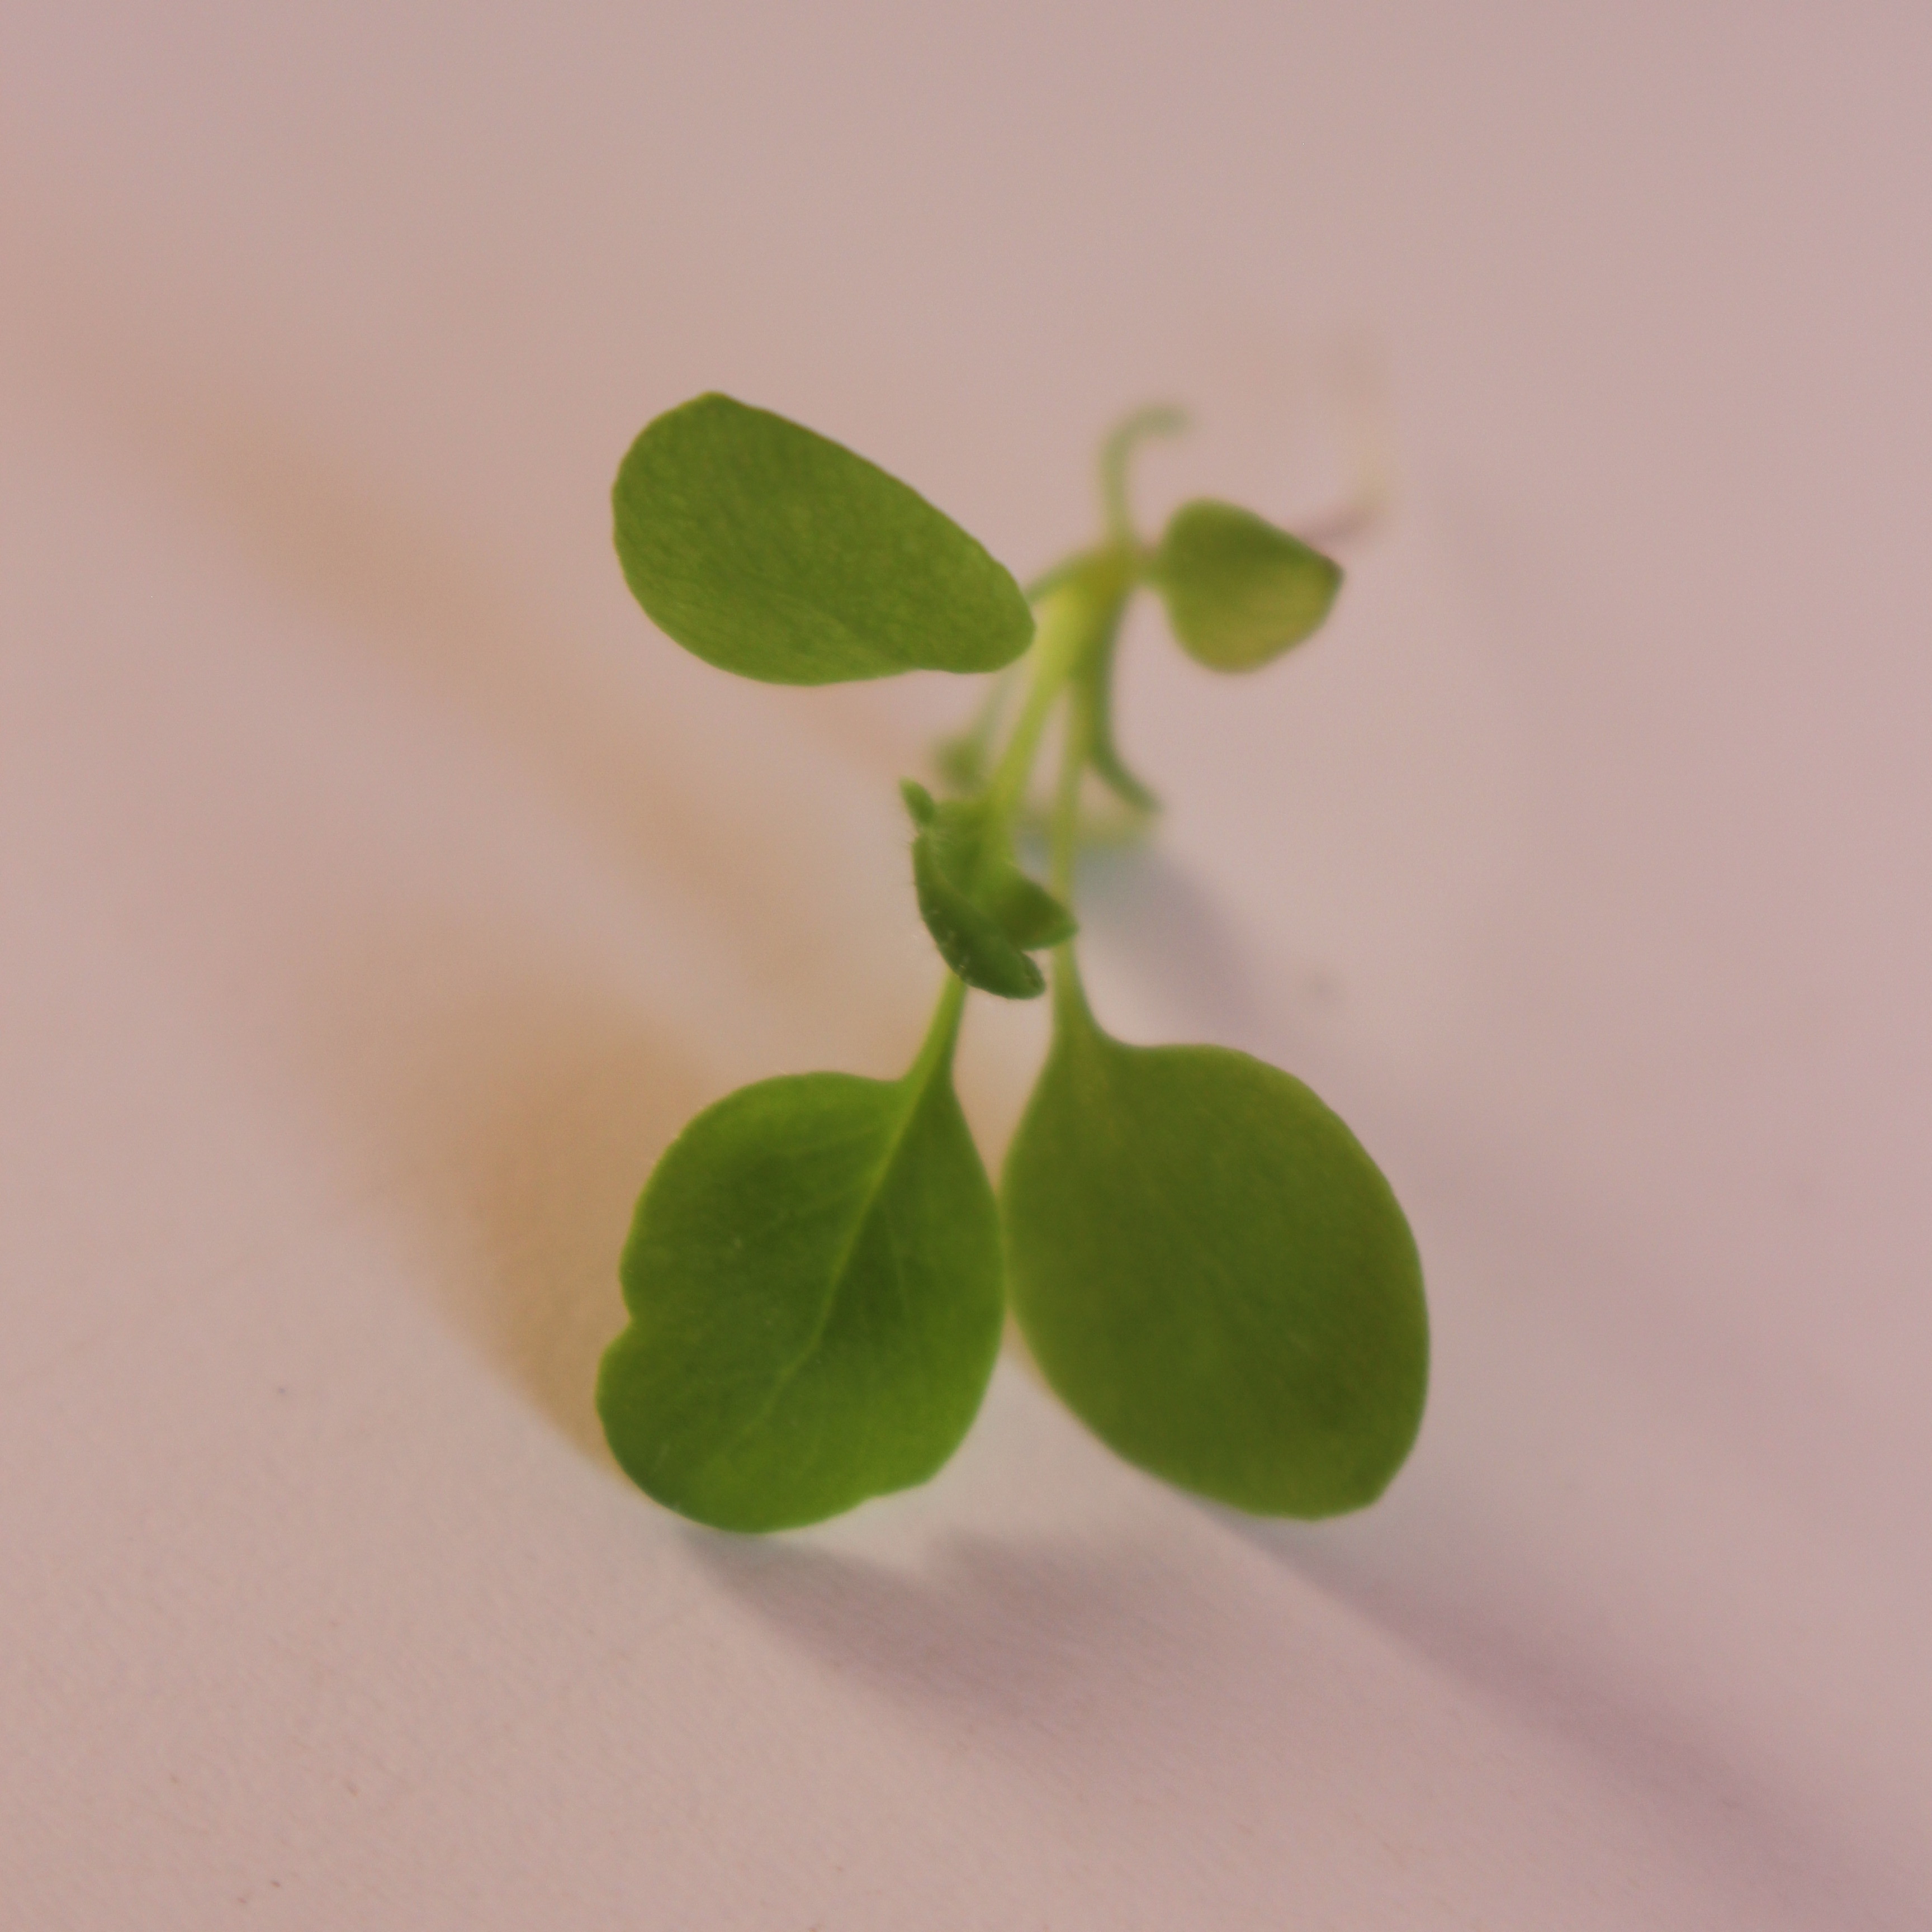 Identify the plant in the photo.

Papaver rhoeas
